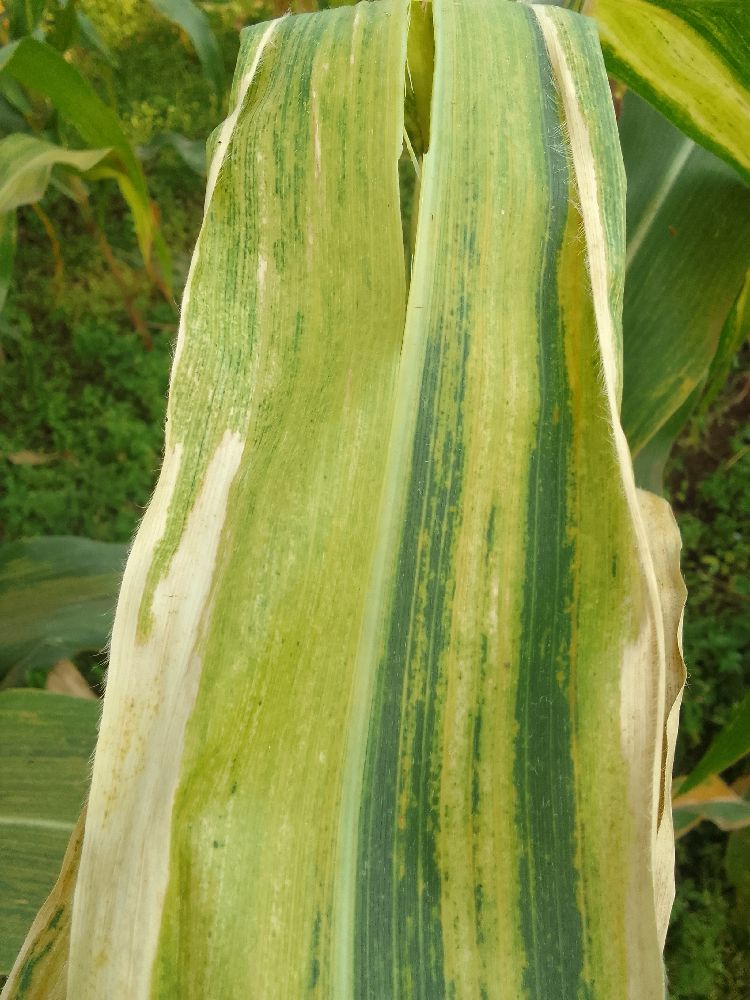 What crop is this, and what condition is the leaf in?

maize, maize lethal necrosis
